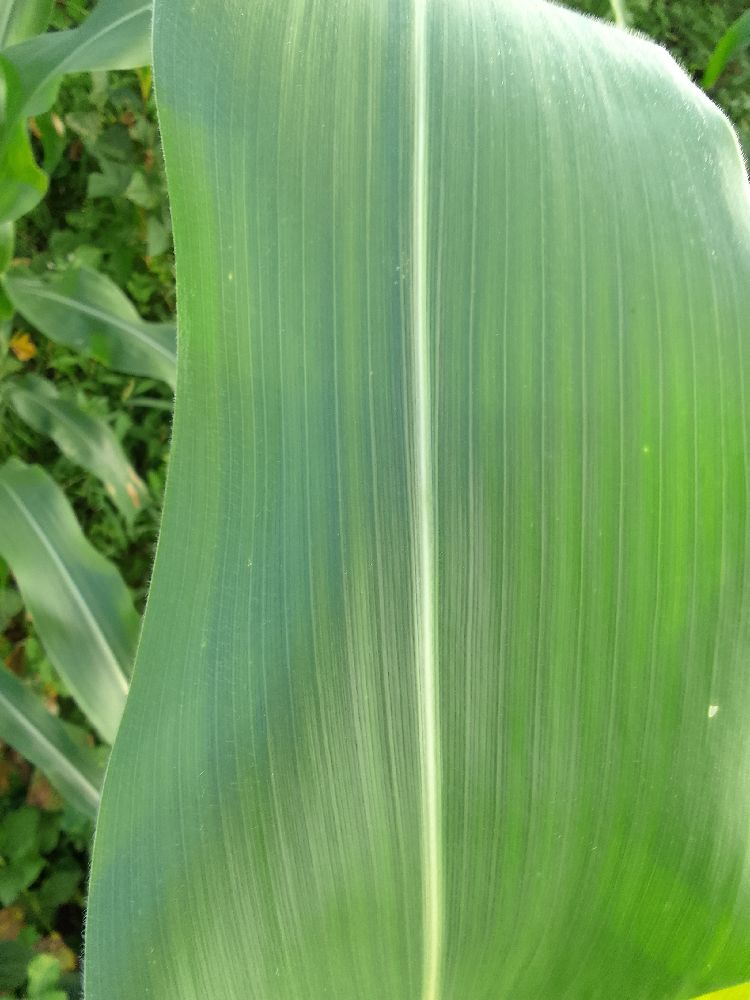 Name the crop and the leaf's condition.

maize, healthy
